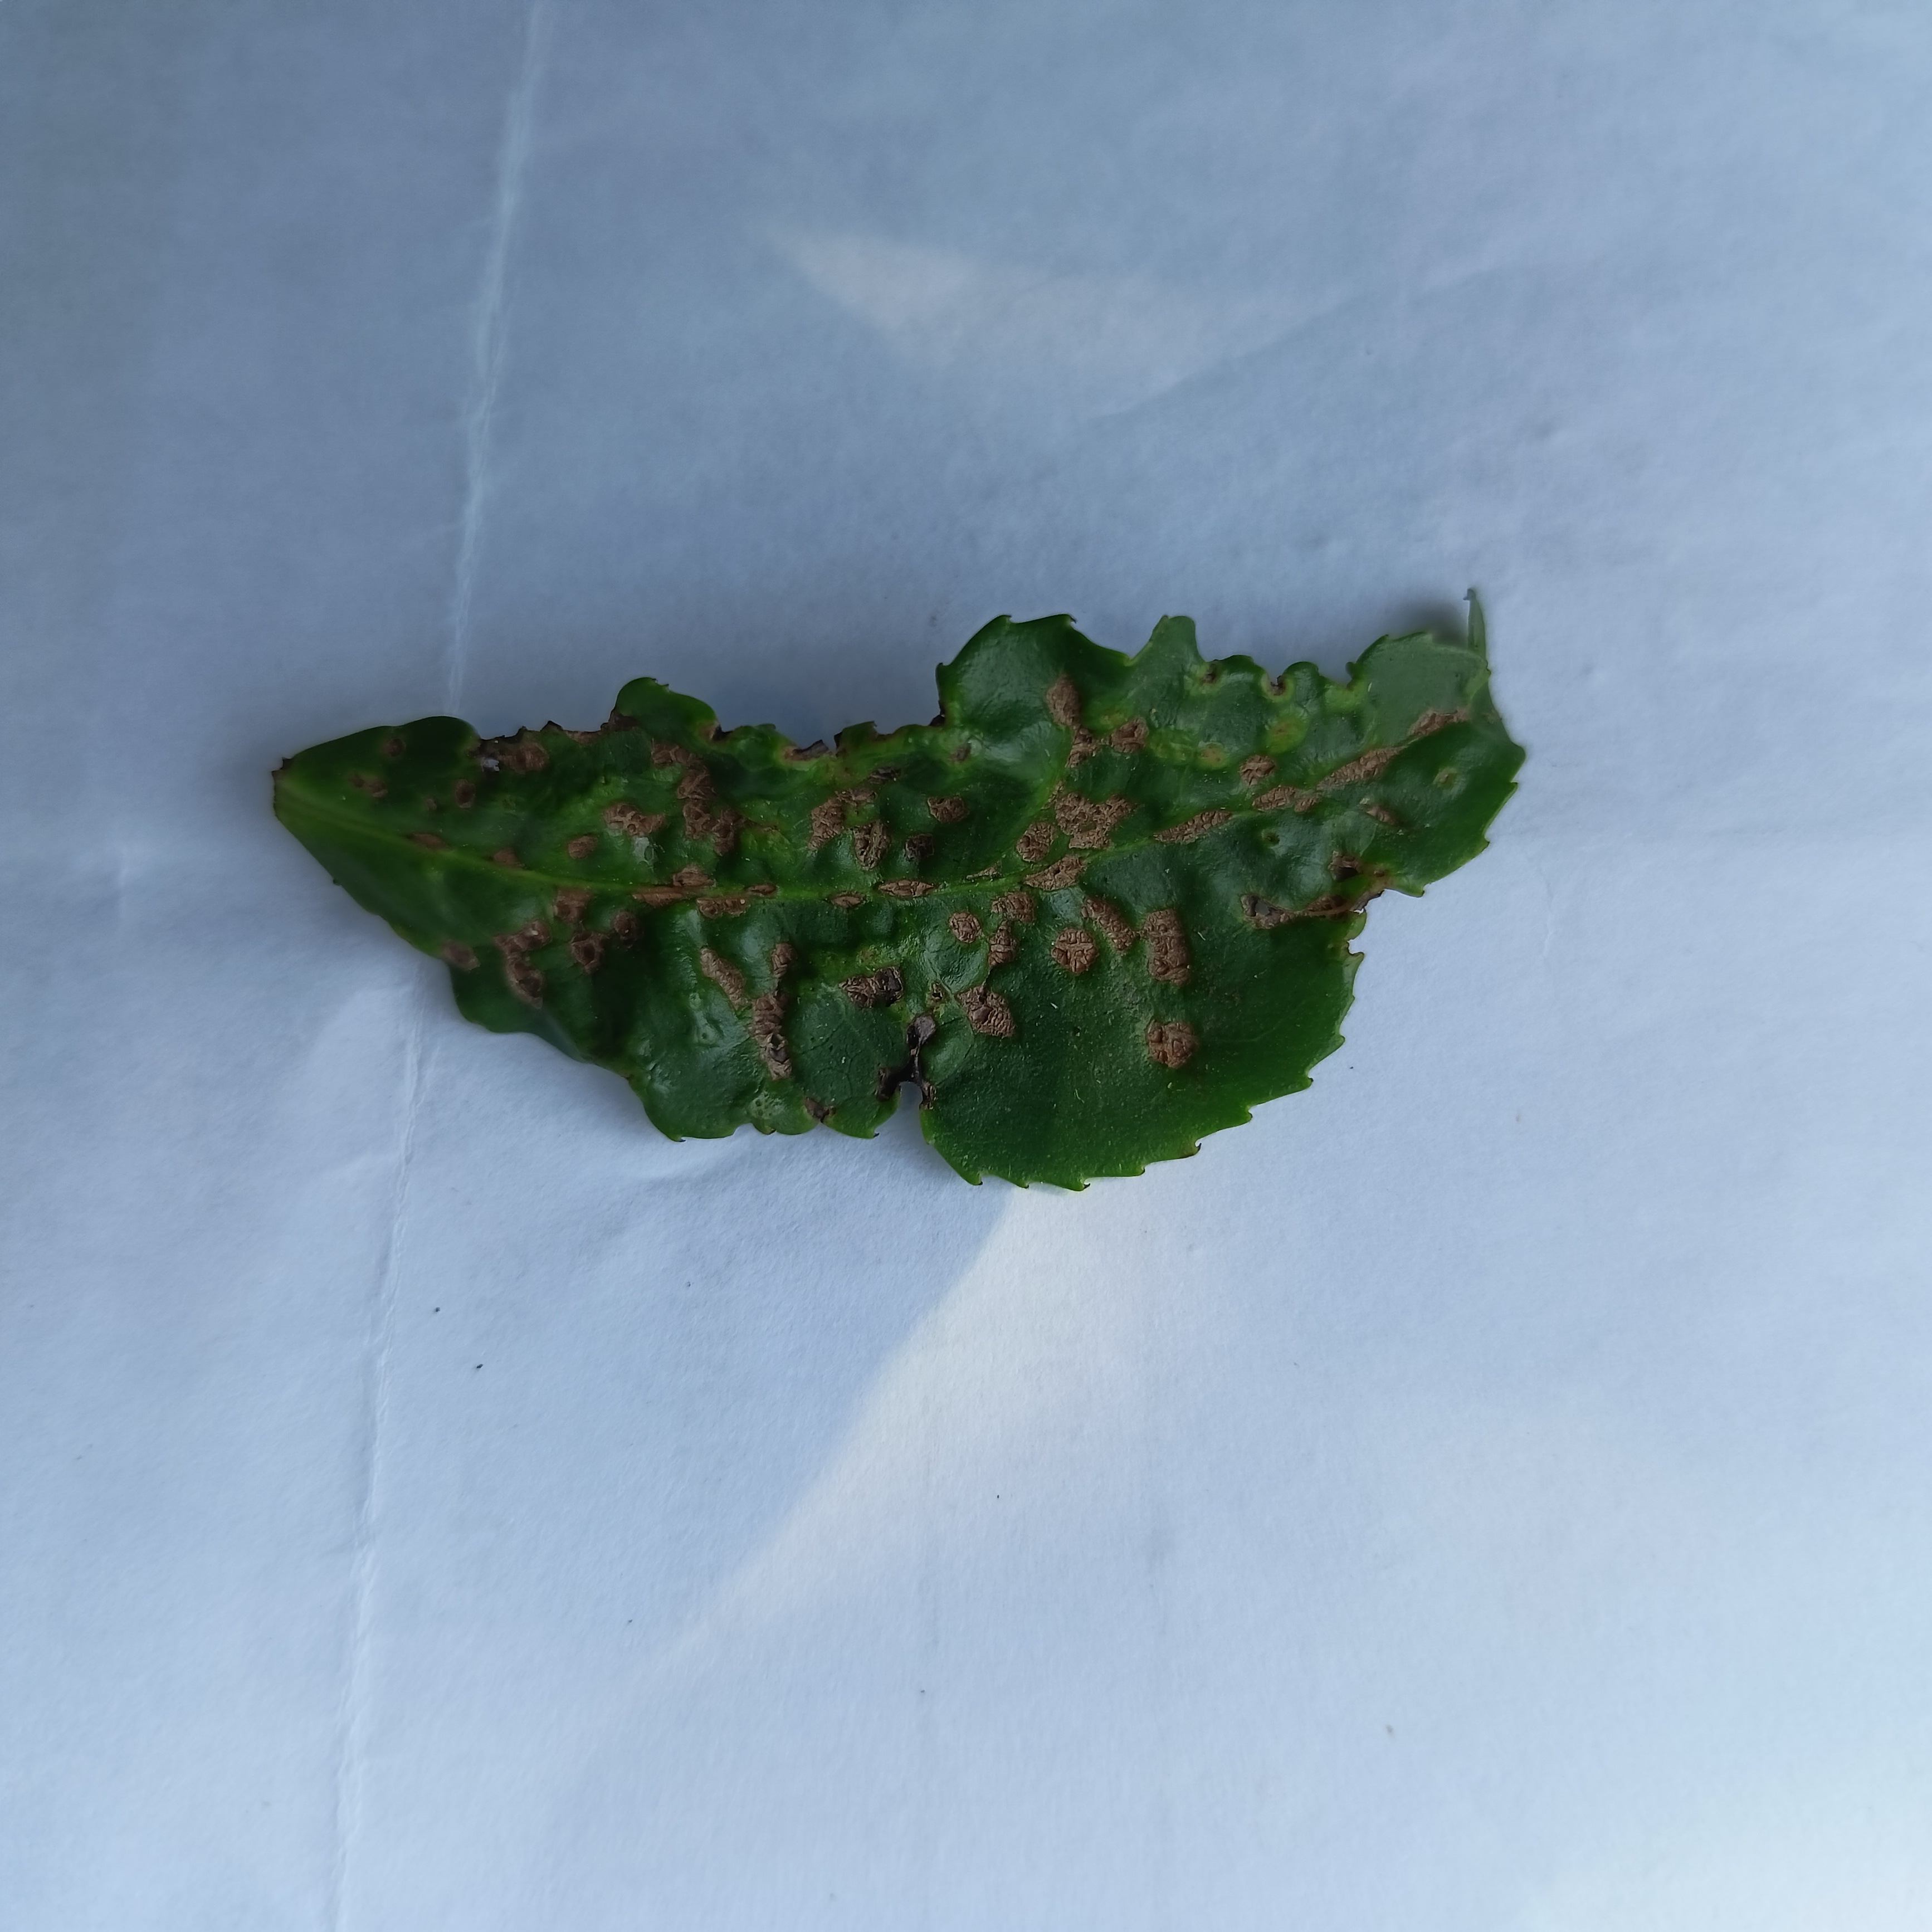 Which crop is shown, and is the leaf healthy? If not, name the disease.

tea, helopeltis
